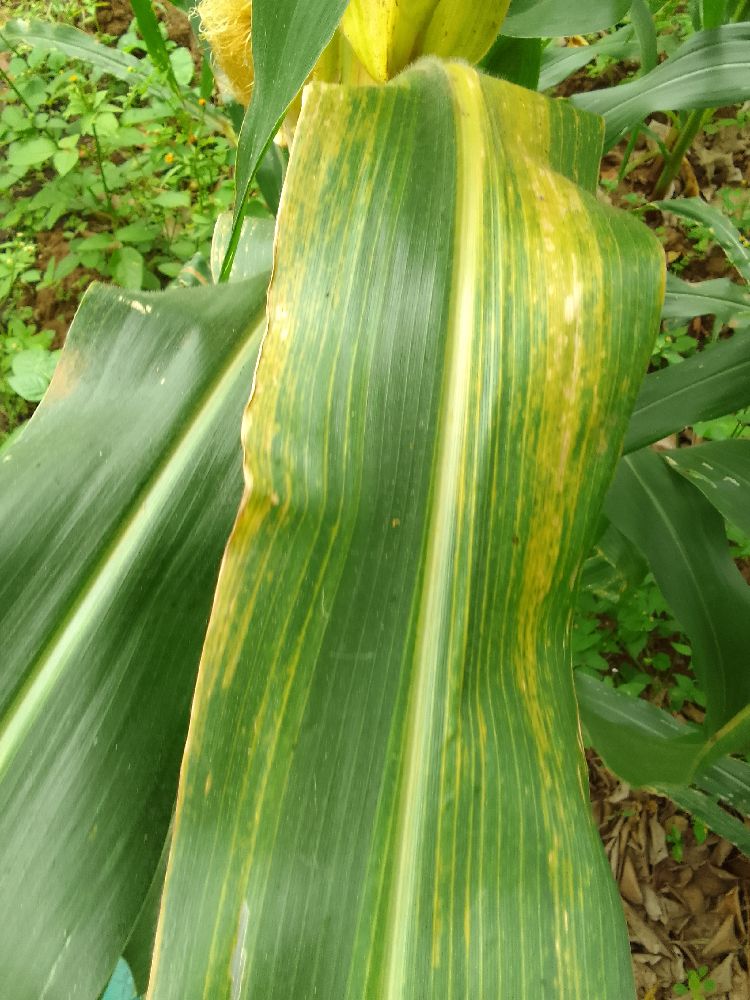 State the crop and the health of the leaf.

maize, maize lethal necrosis
